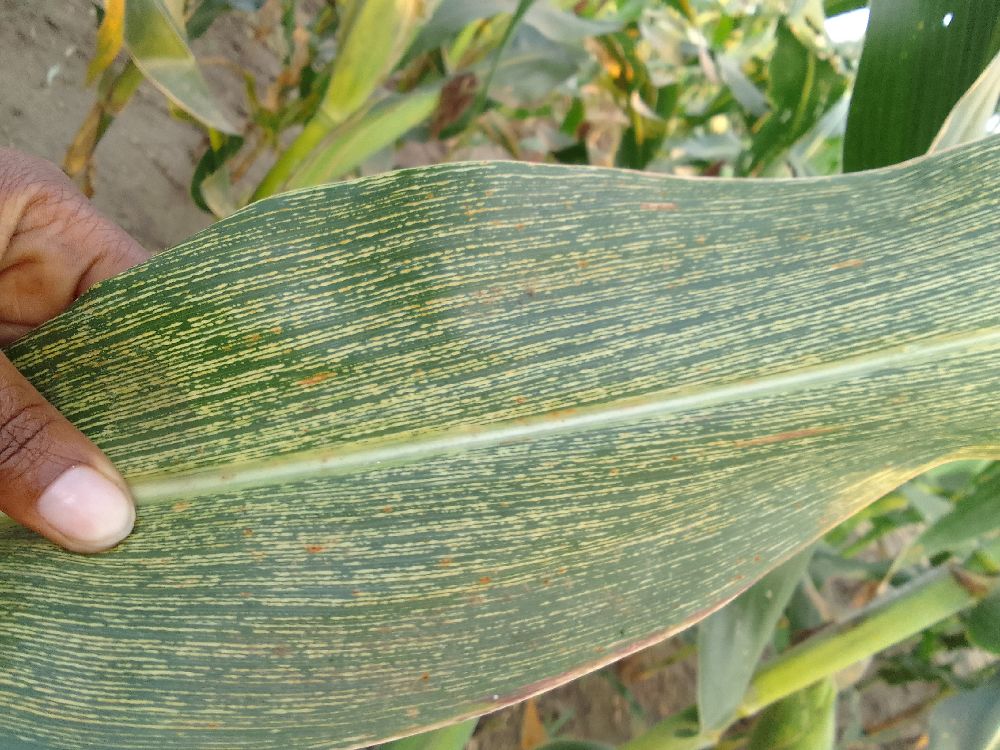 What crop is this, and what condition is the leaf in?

maize, maize streak virus
